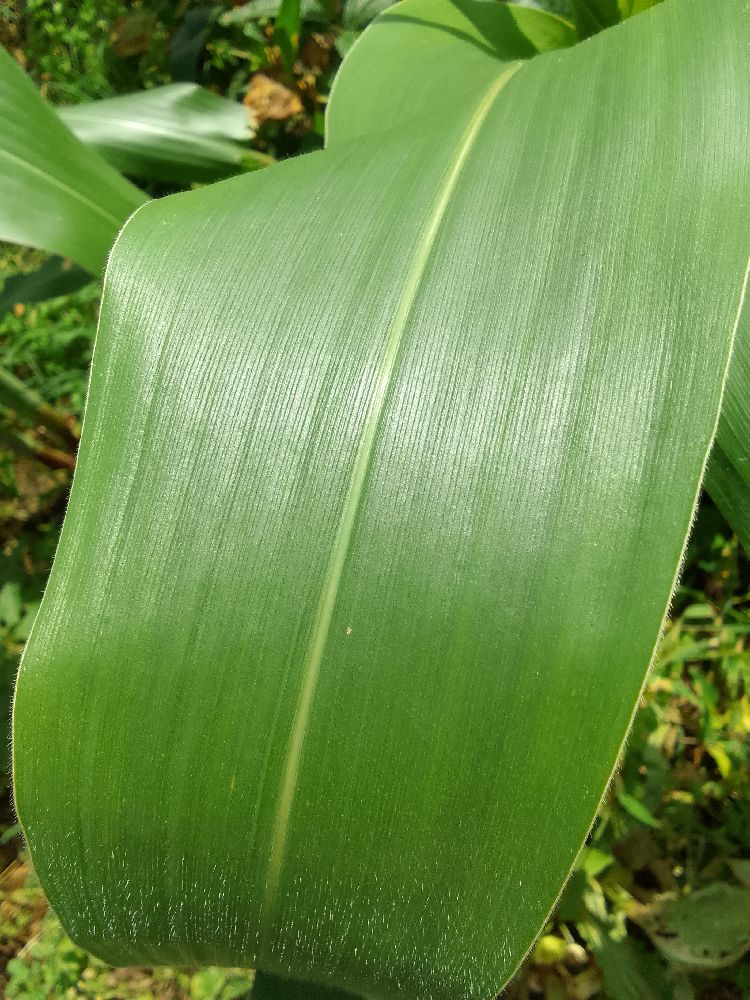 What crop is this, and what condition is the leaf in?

maize, healthy
